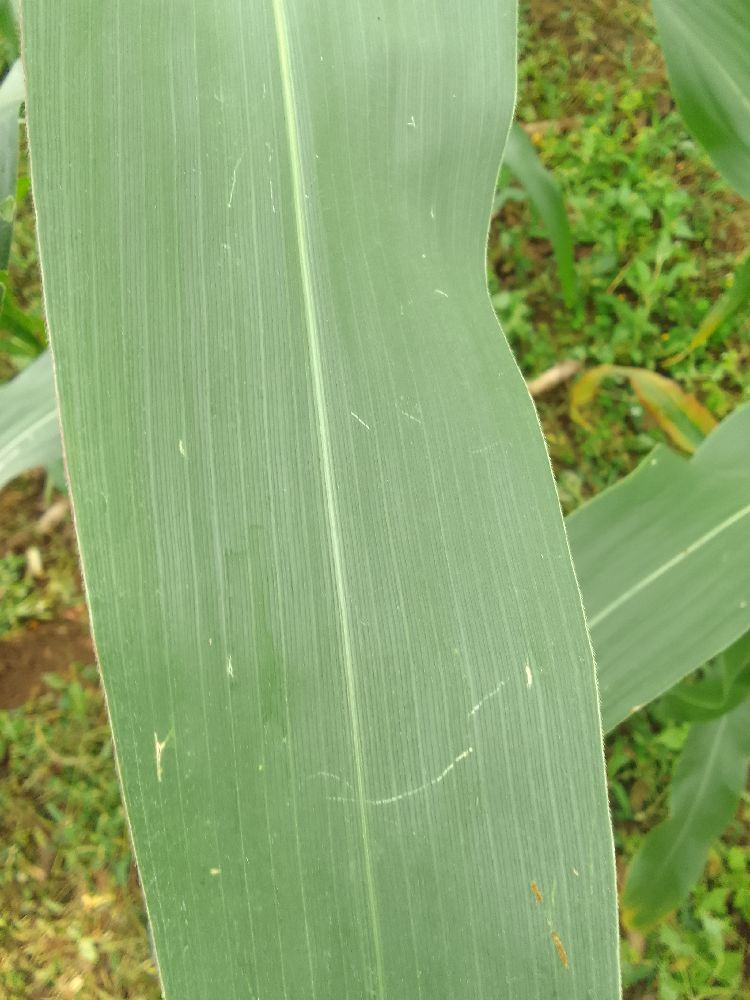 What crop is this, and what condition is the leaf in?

maize, healthy
